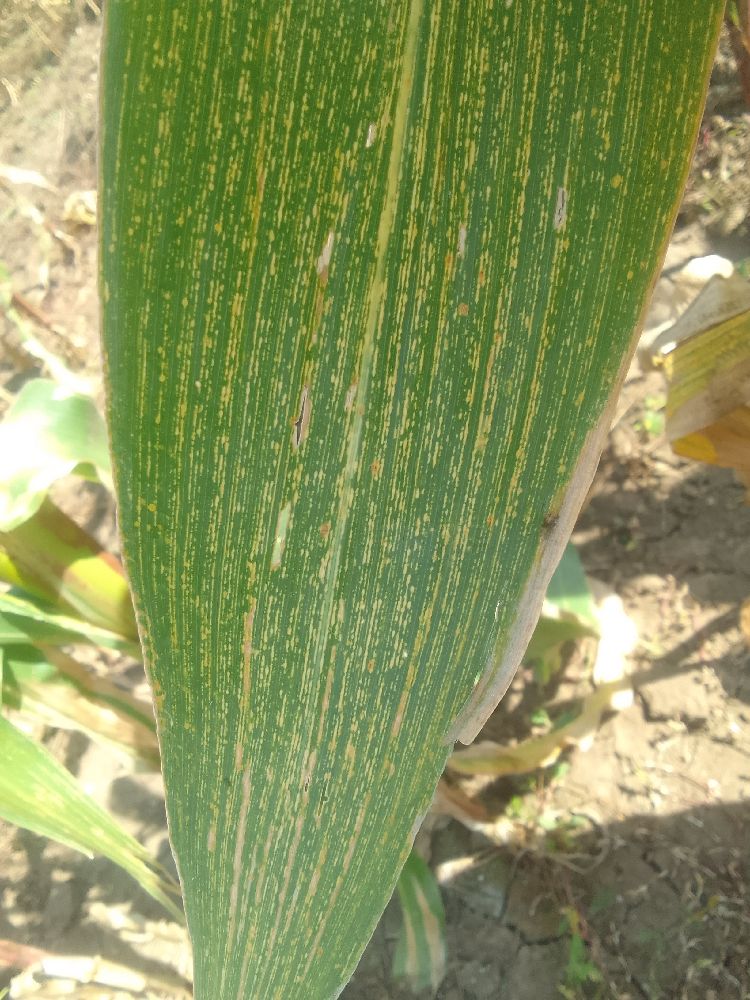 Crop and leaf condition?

maize, maize streak virus
